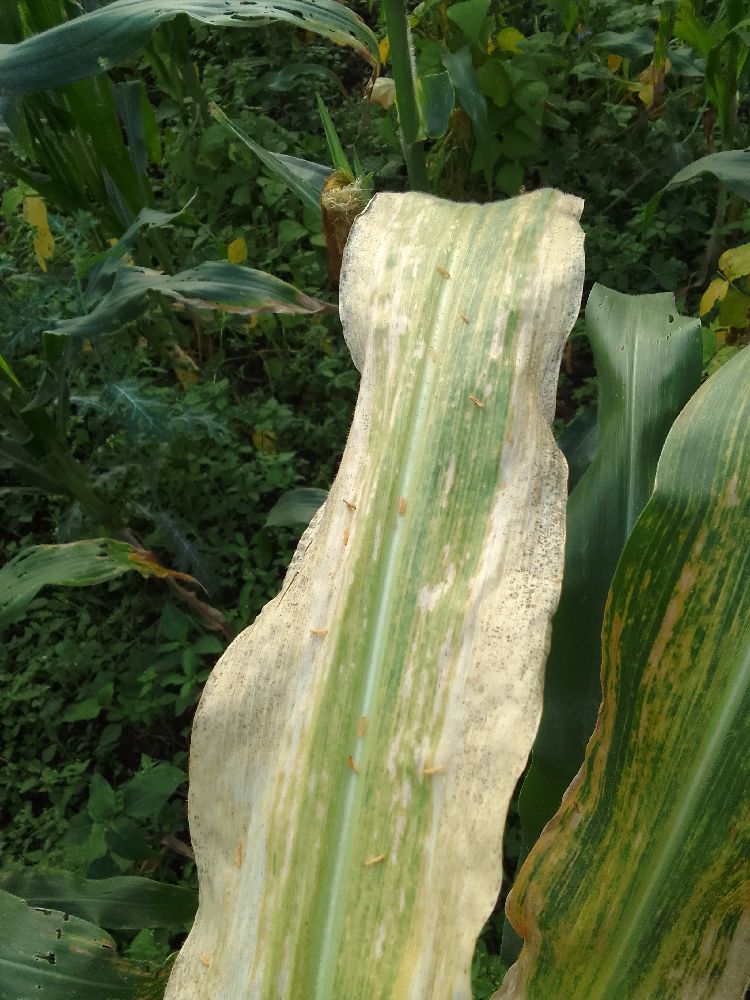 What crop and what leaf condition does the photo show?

maize, maize lethal necrosis
